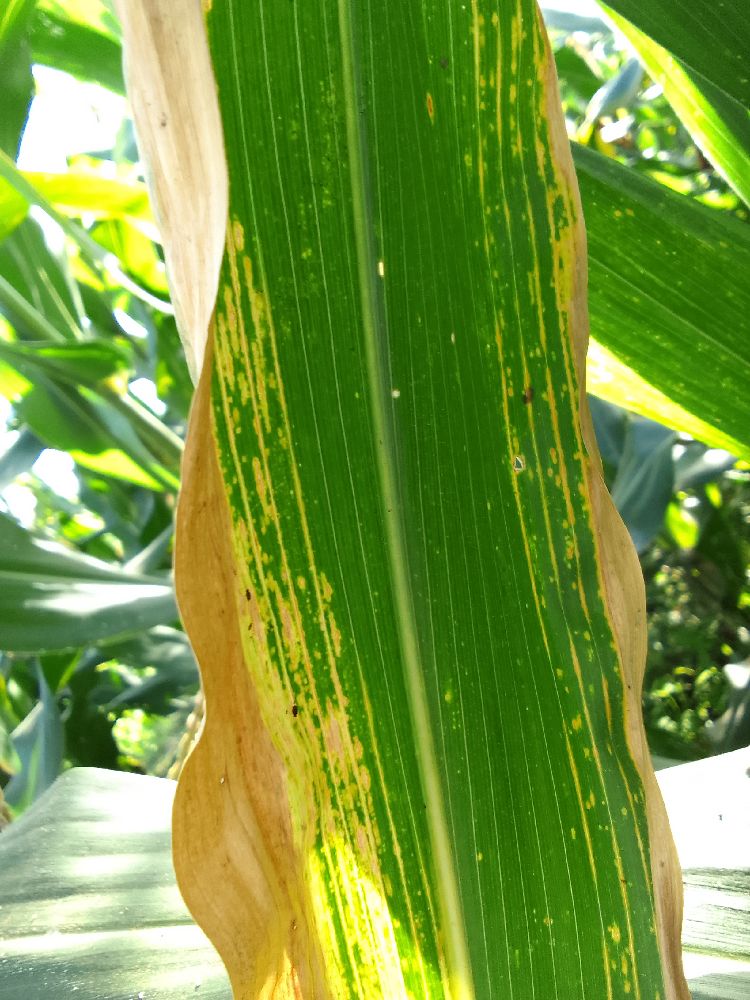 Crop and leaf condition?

maize, maize lethal necrosis
